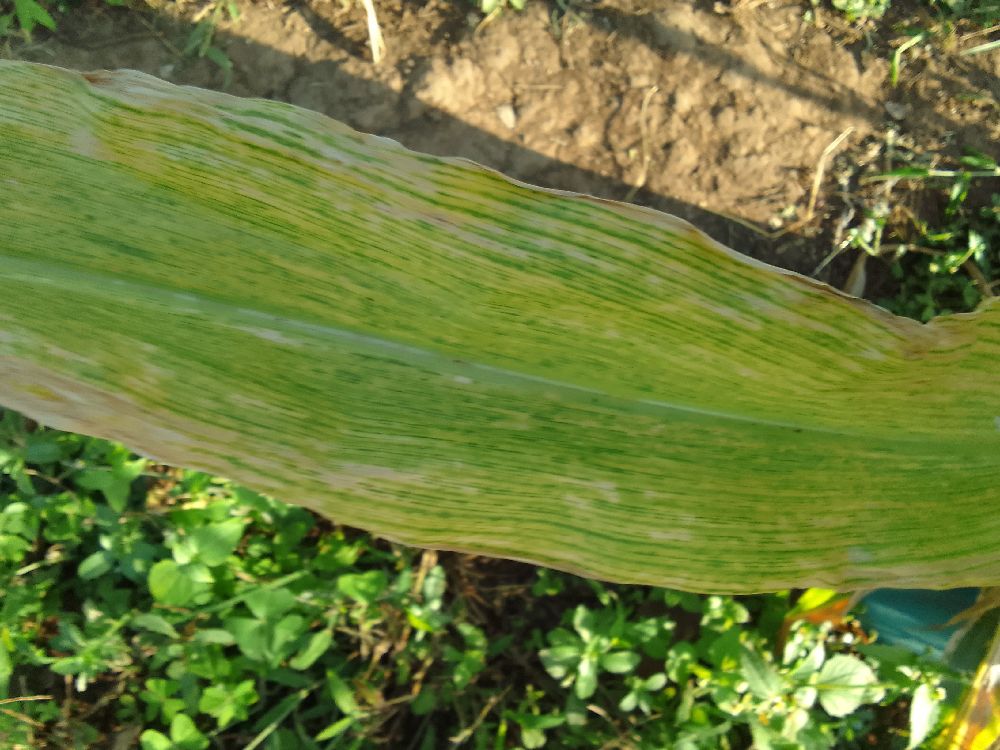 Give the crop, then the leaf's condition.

maize, maize lethal necrosis
